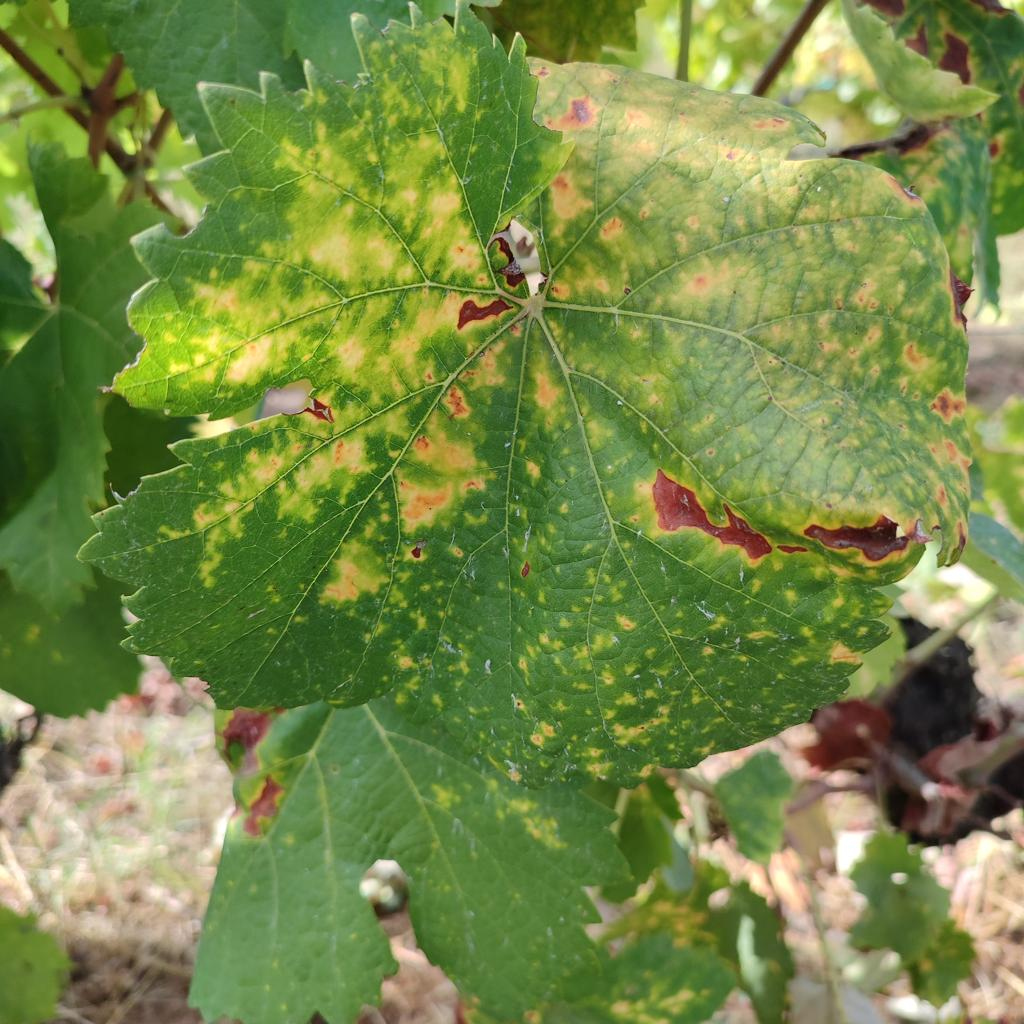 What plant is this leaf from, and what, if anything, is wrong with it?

grapevine, esca complex
